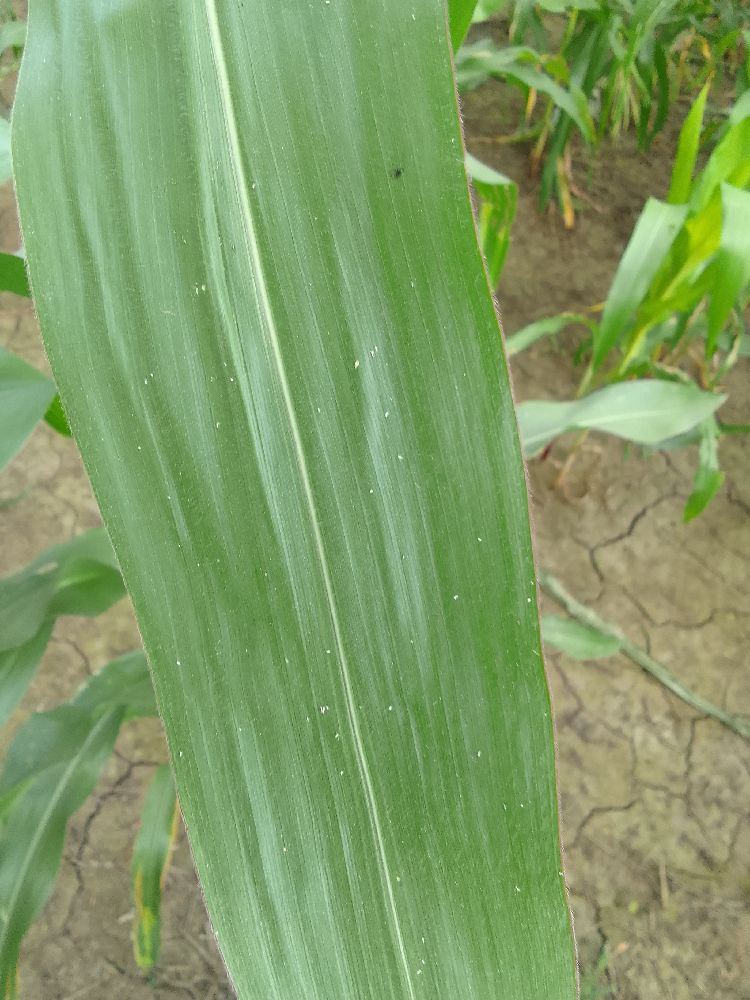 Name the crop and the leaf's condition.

maize, healthy
